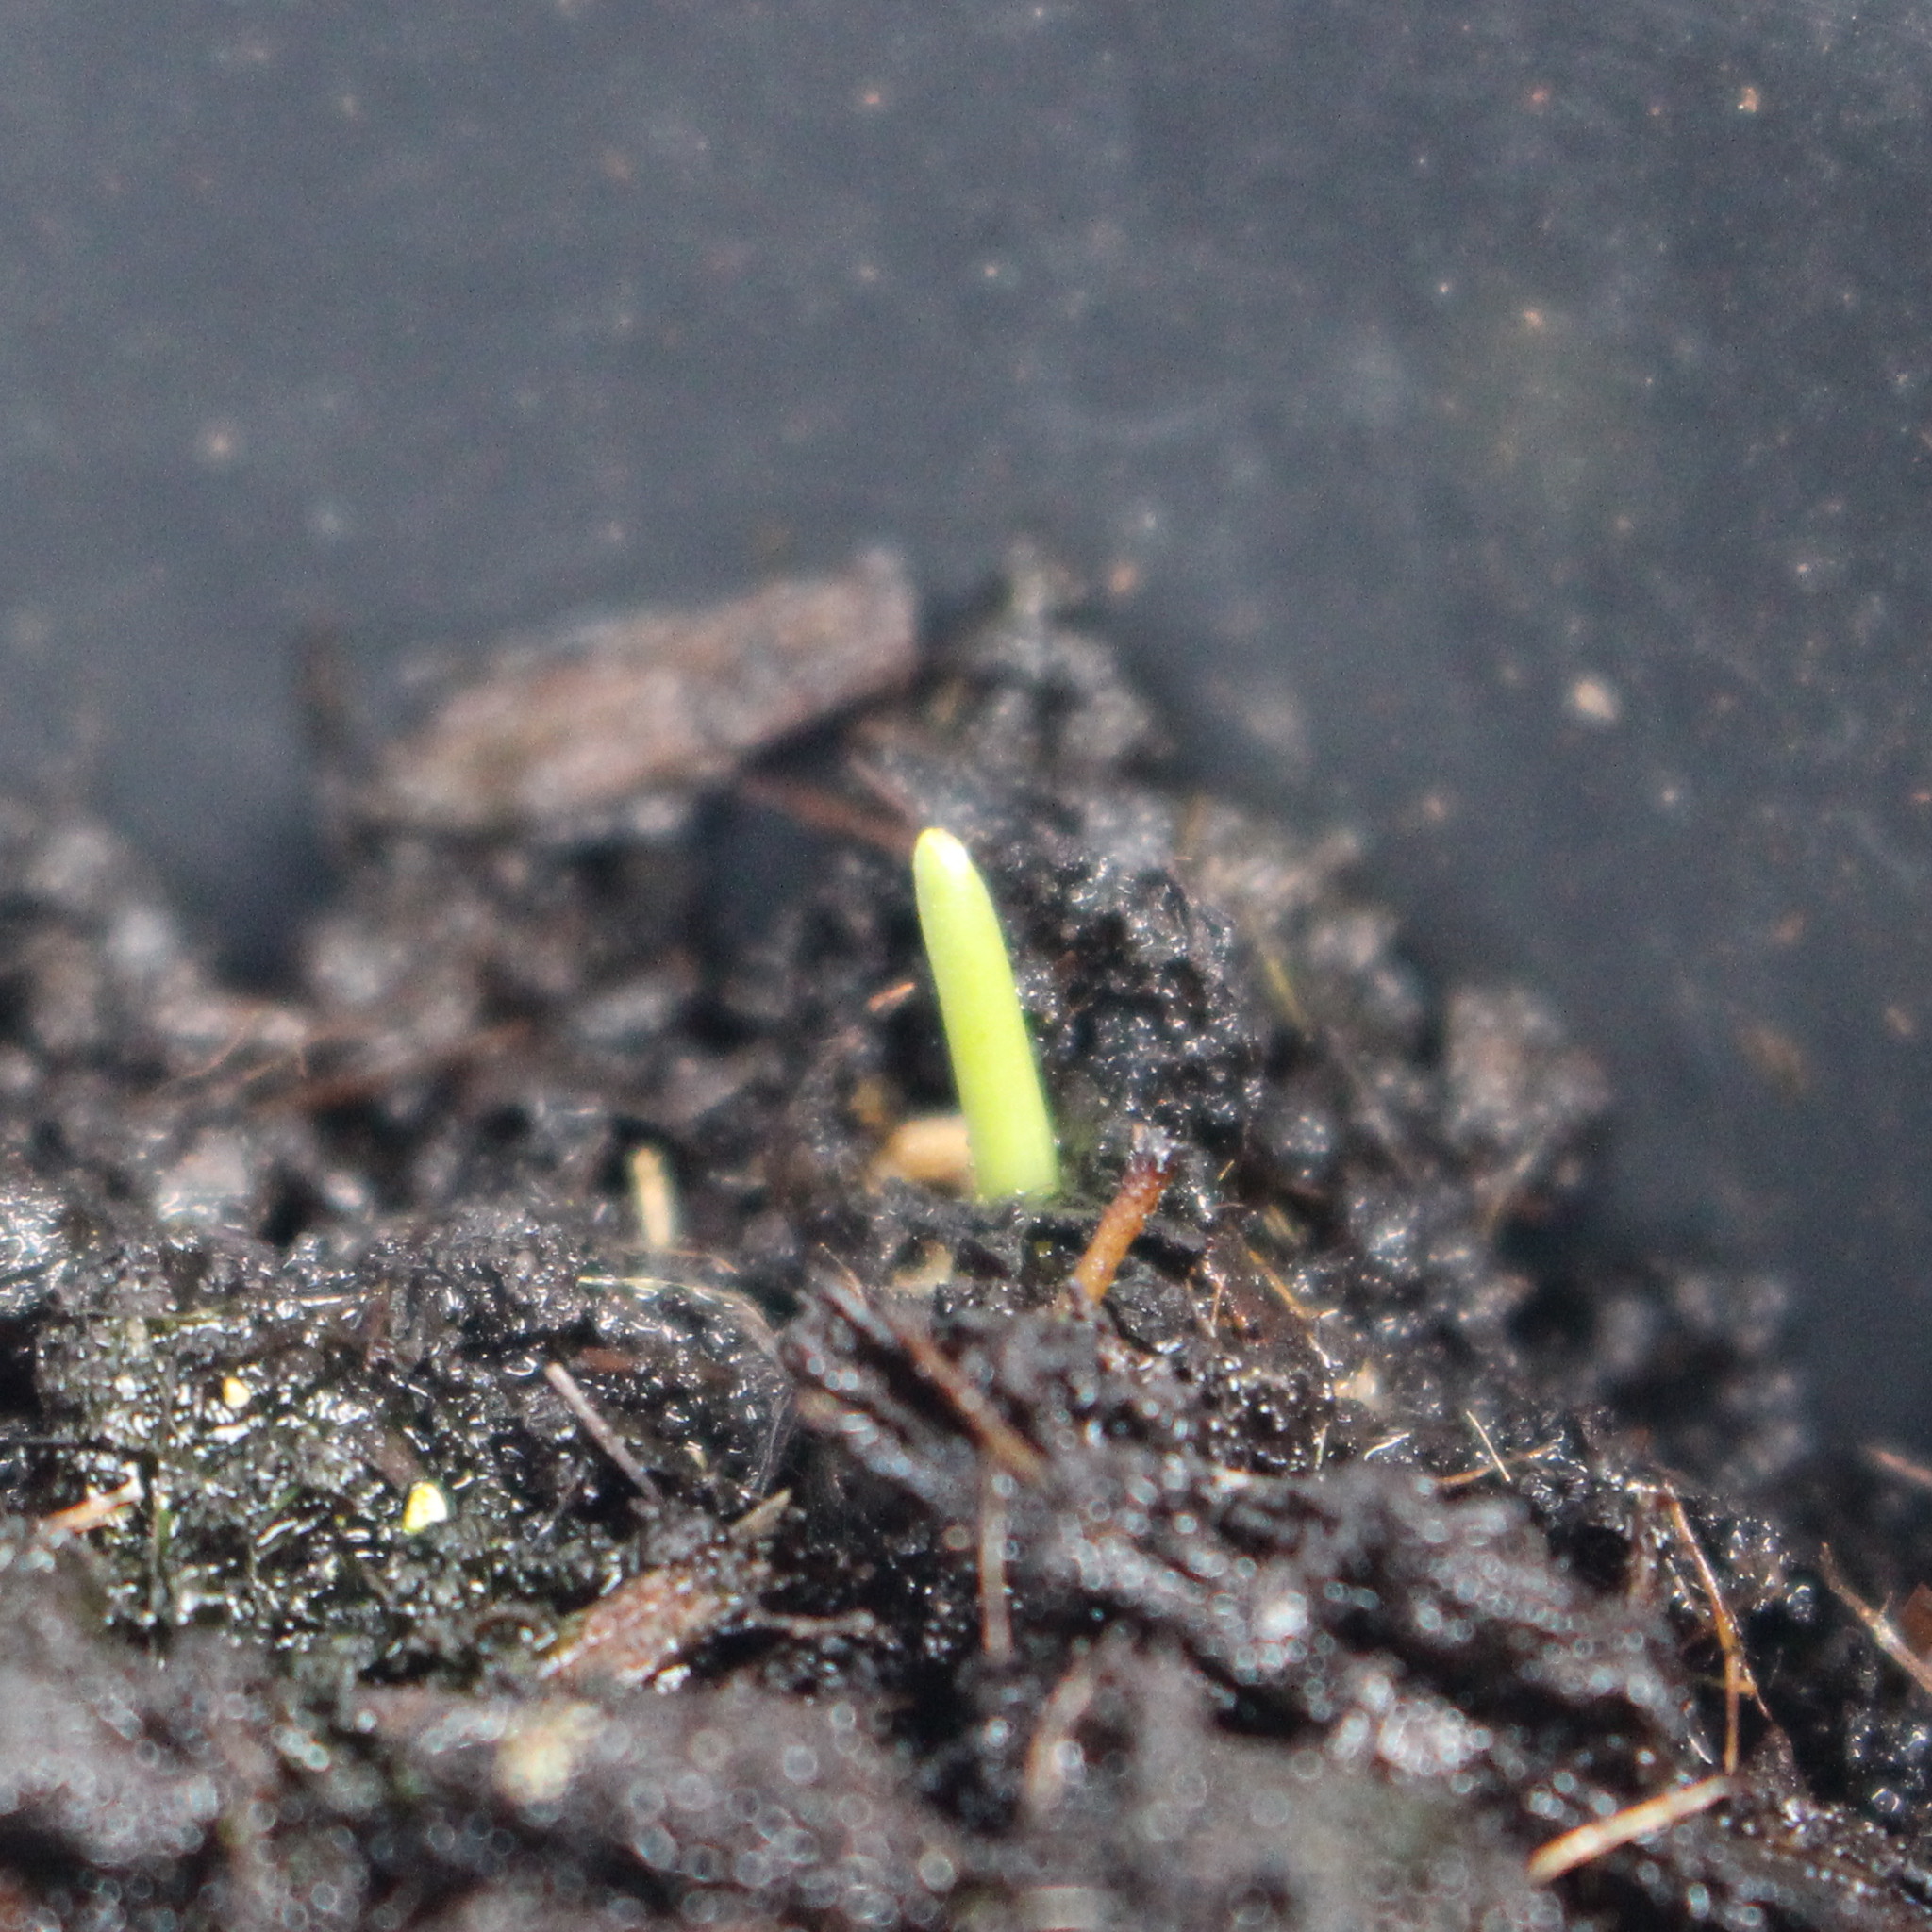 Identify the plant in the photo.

Avena sterilis
